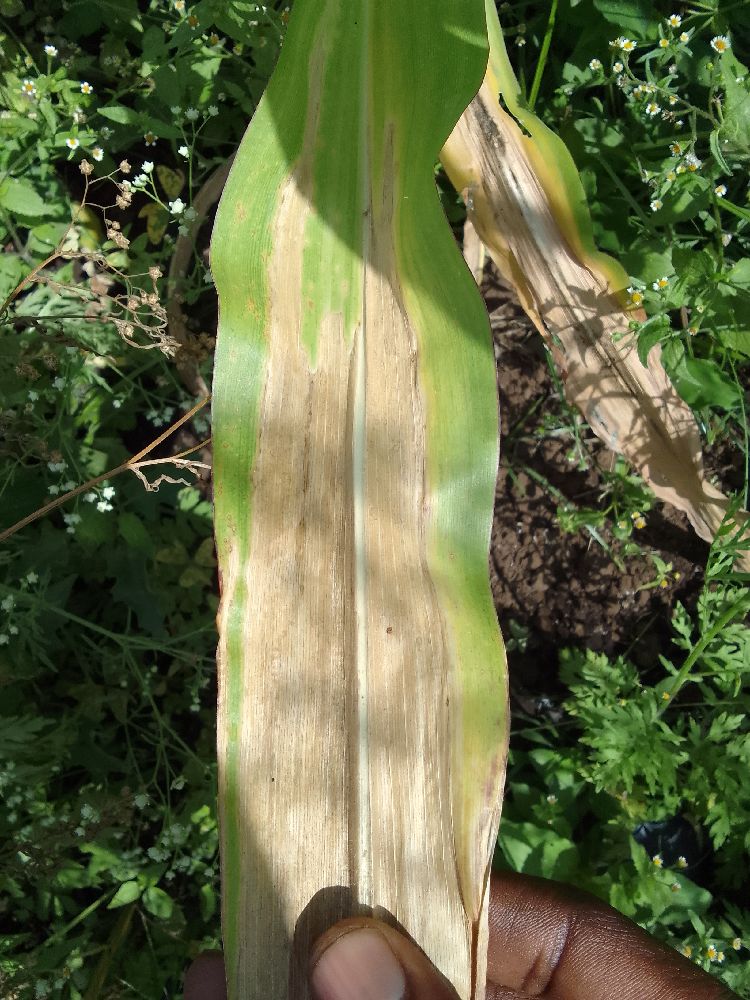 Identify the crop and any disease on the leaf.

maize, maize lethal necrosis
